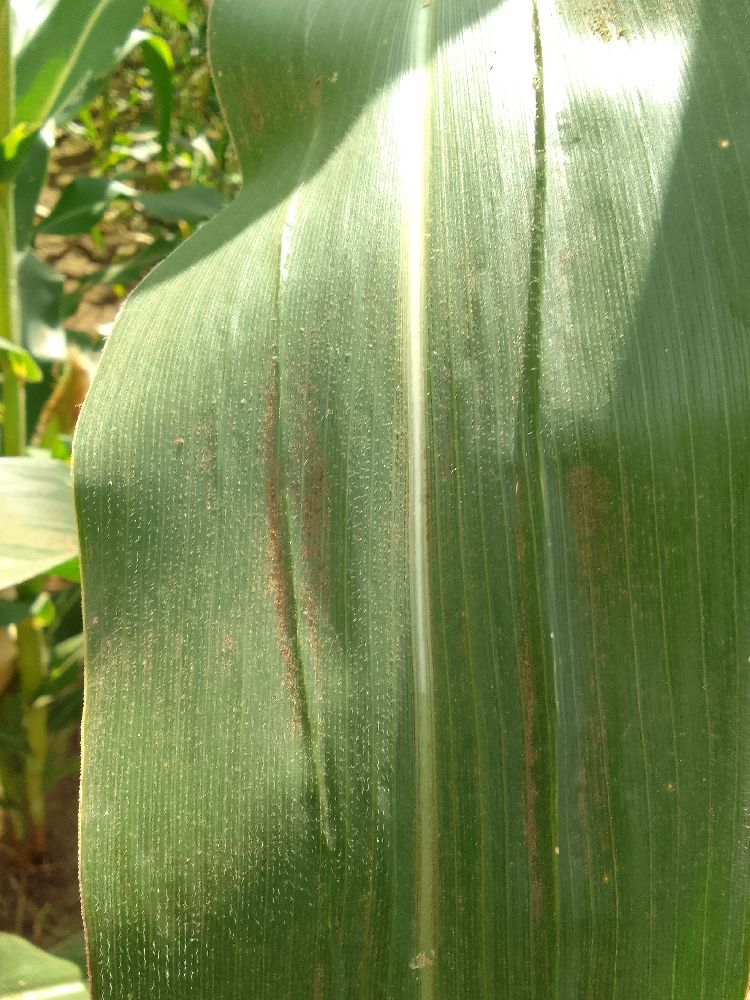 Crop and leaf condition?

maize, healthy
